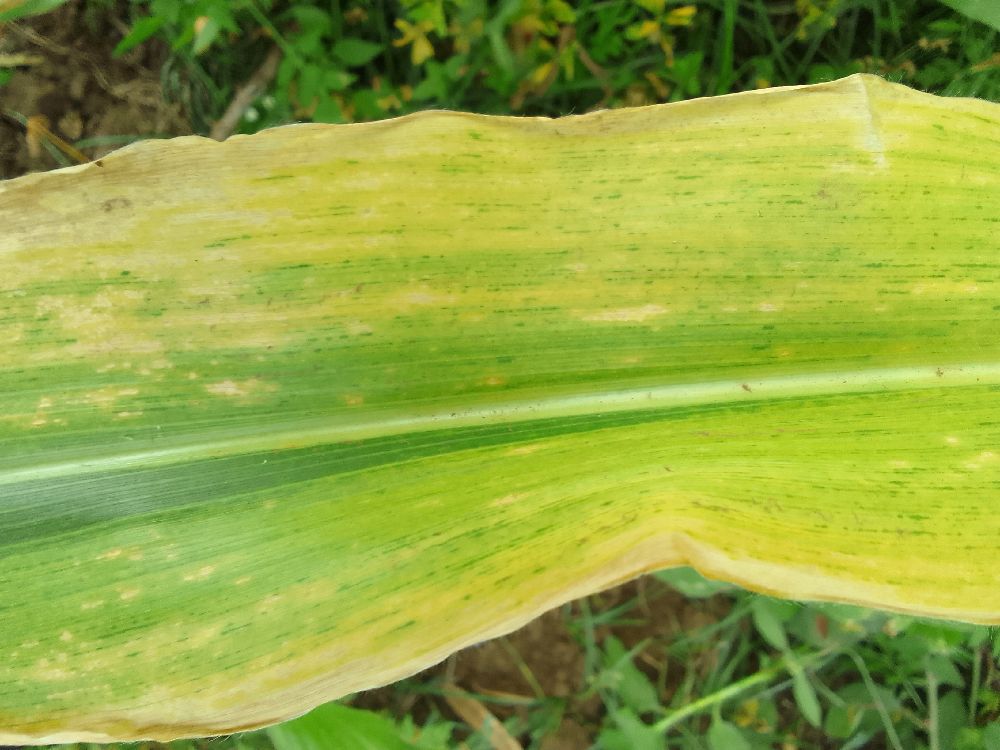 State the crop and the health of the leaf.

maize, maize lethal necrosis
